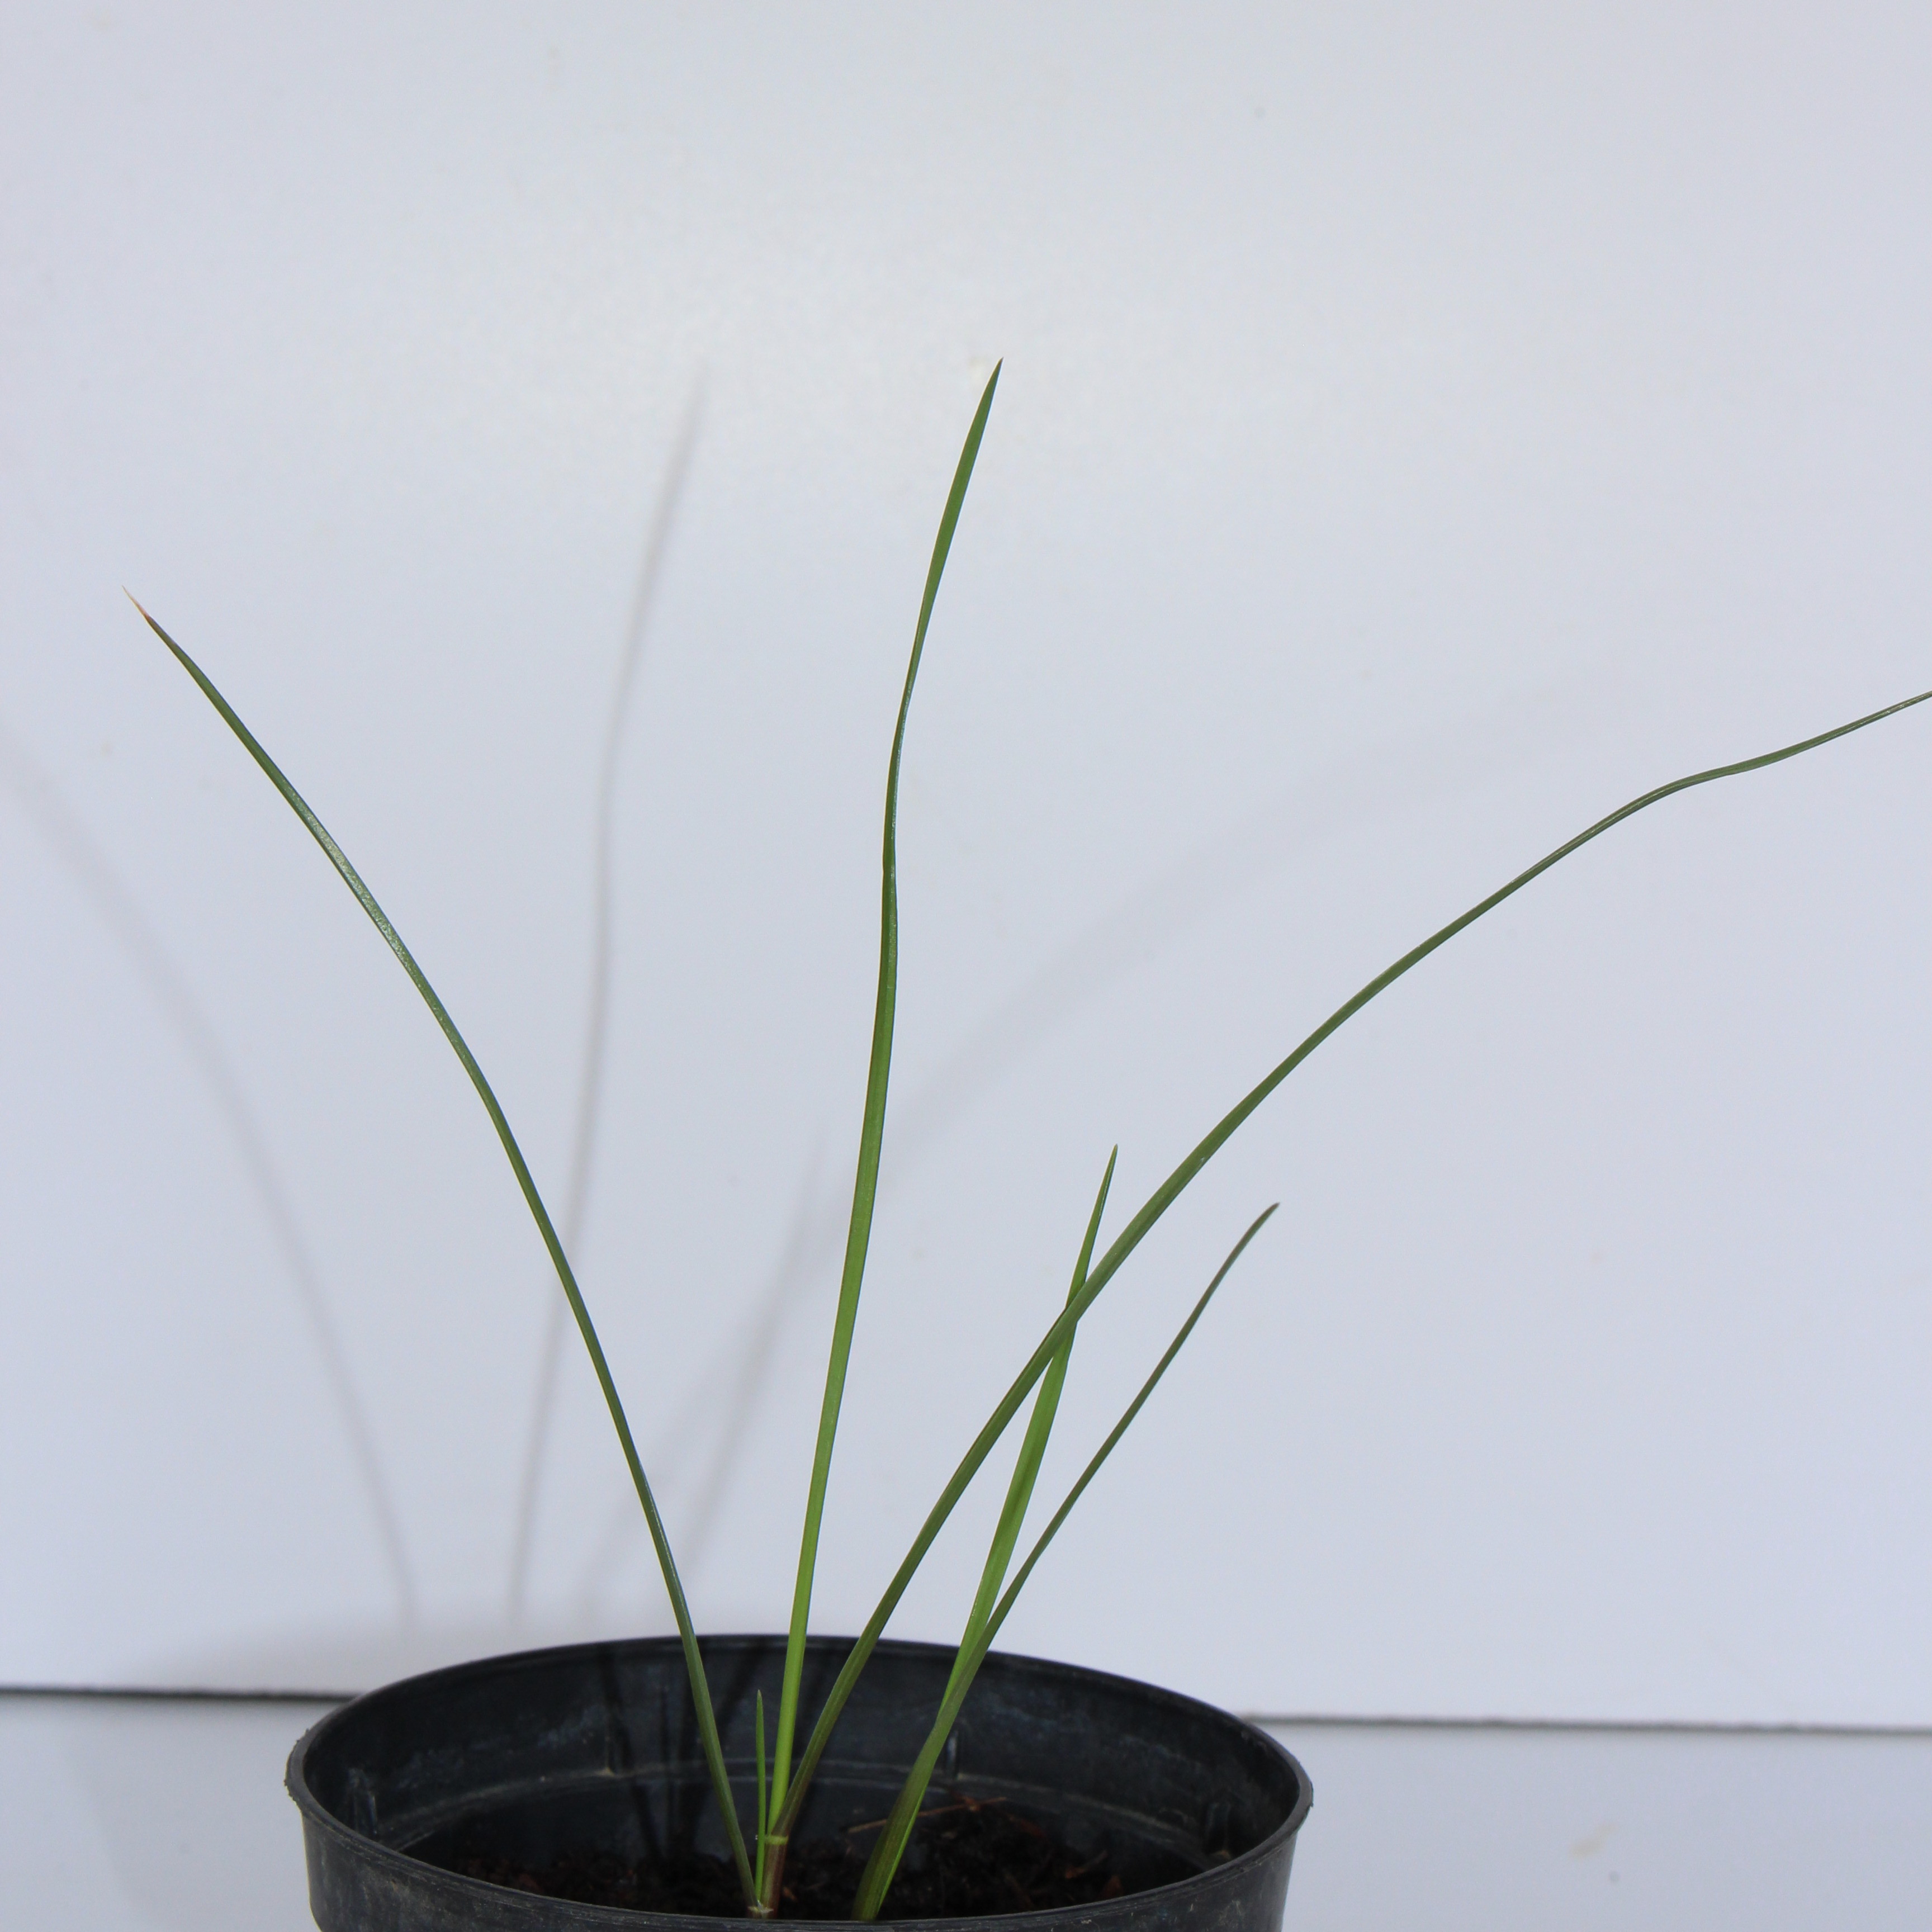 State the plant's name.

Lolium multiflorum
